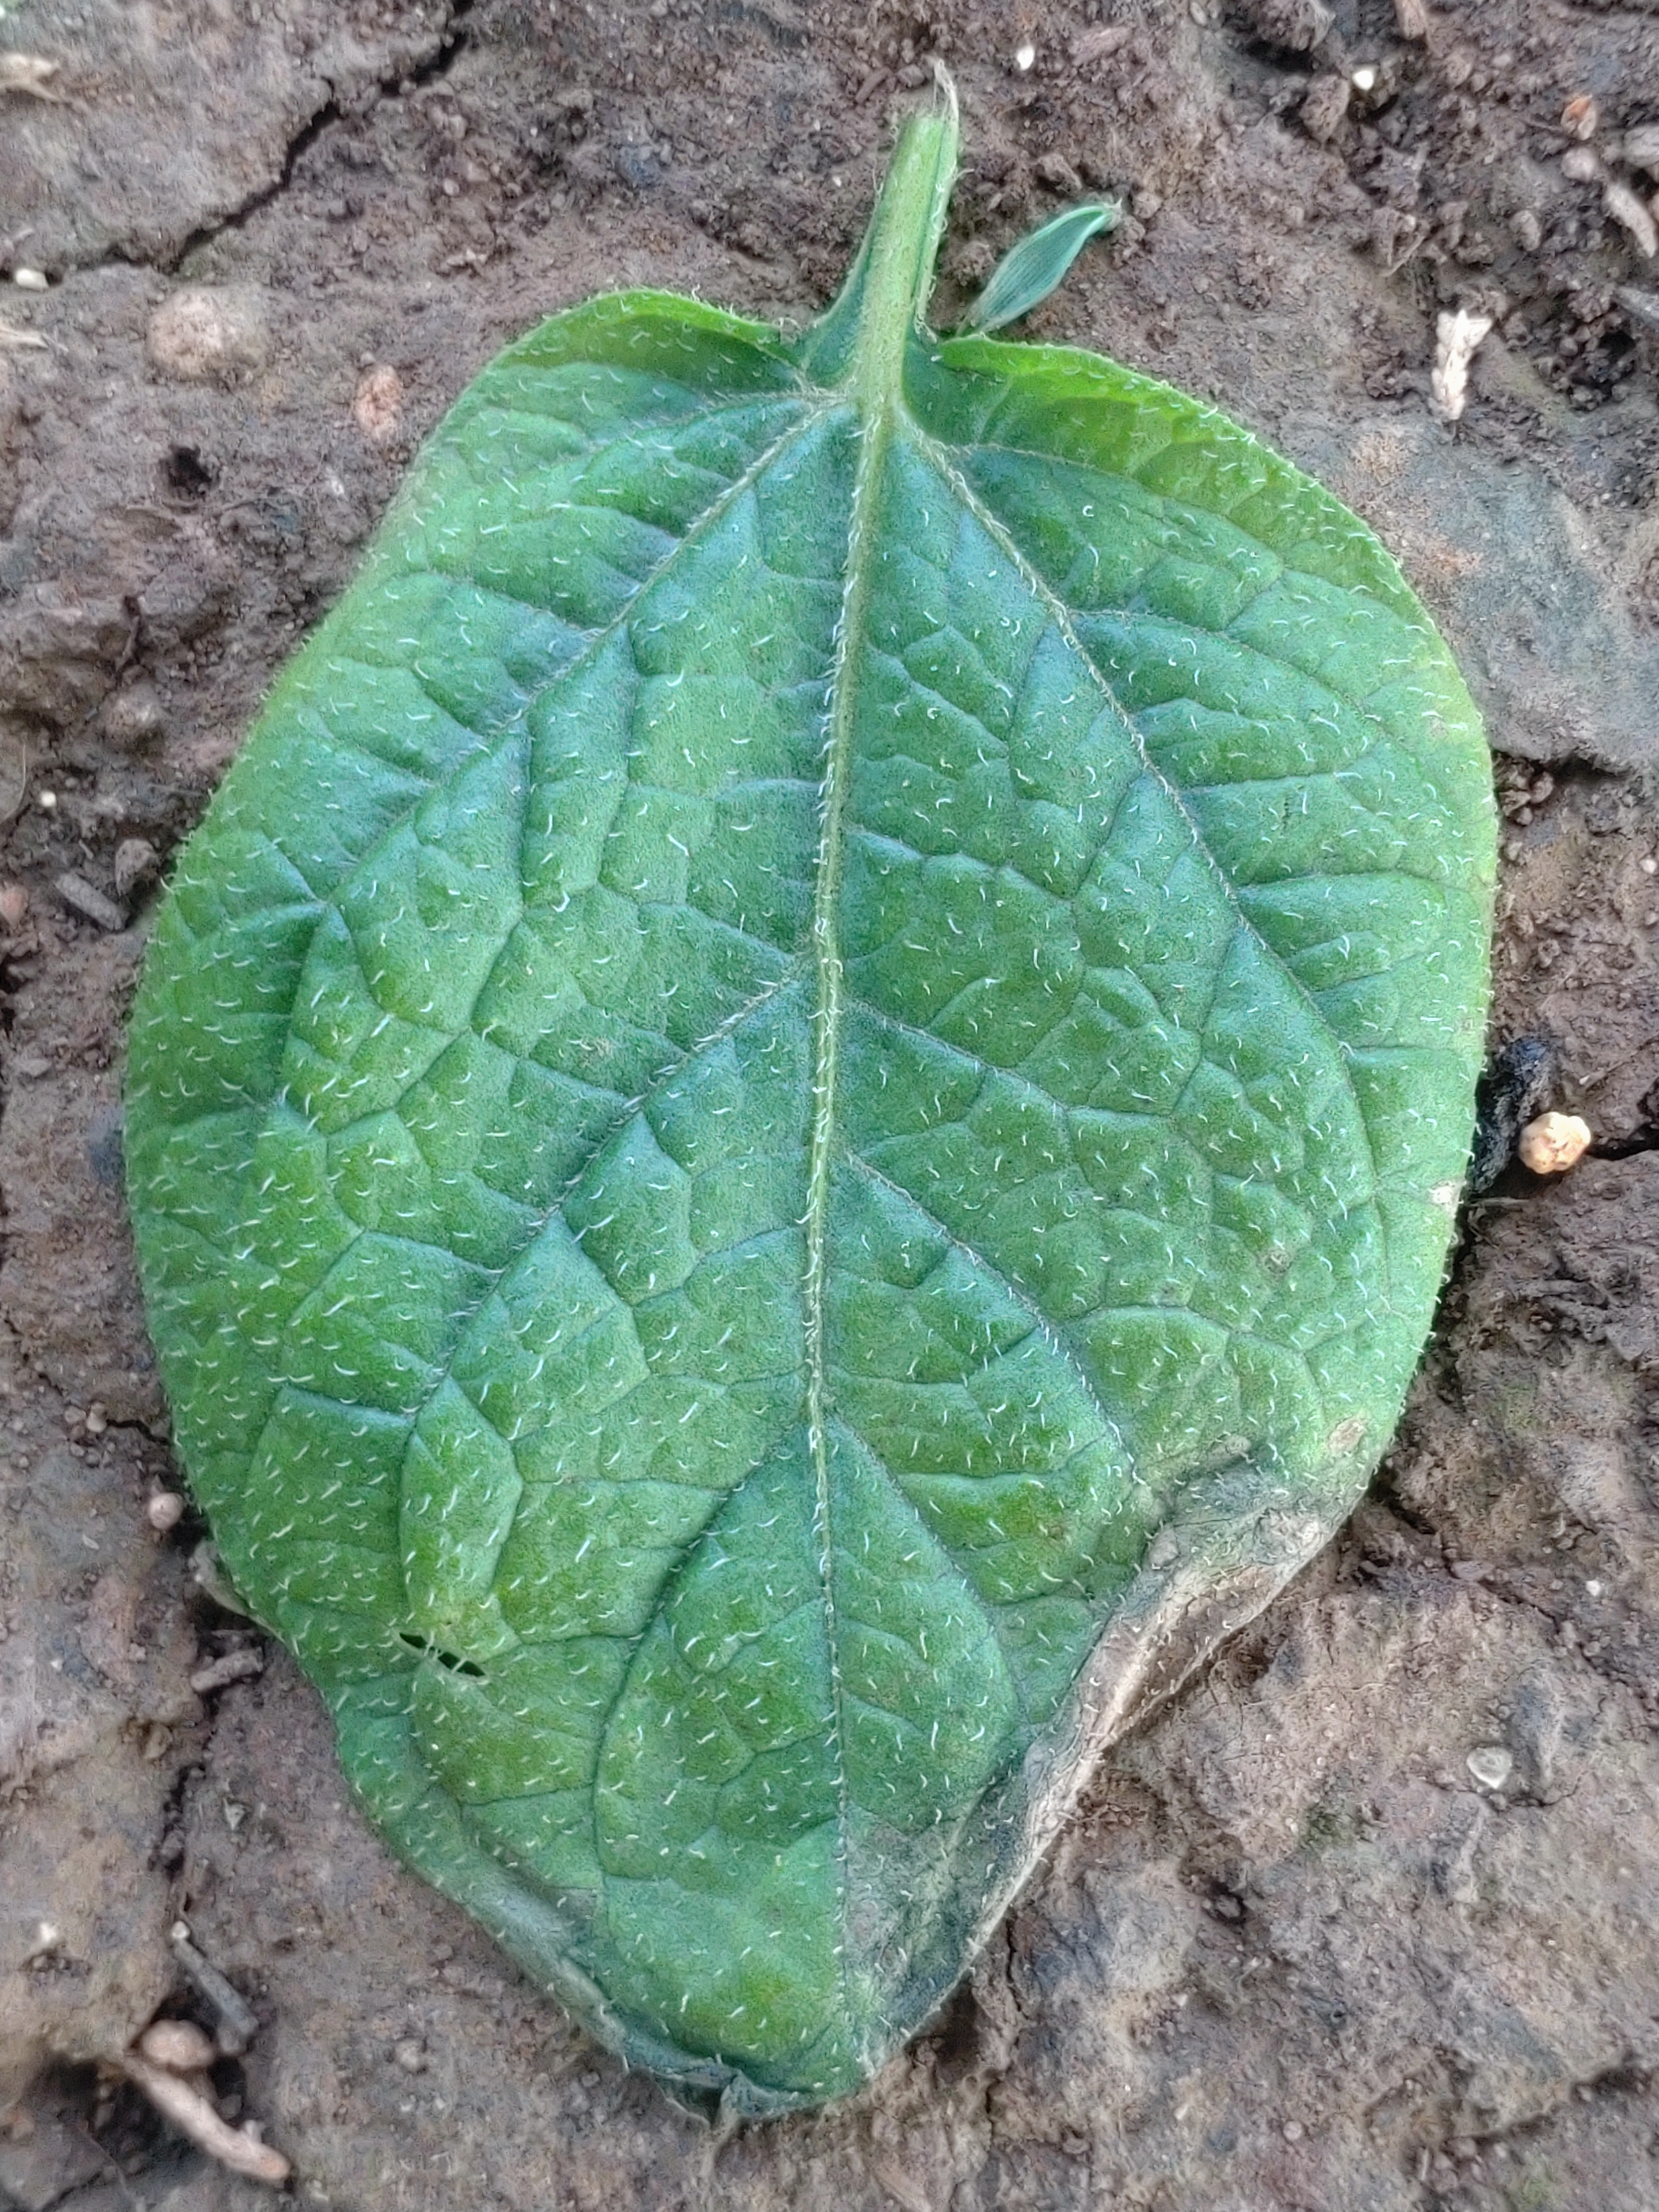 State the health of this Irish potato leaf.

early blight
